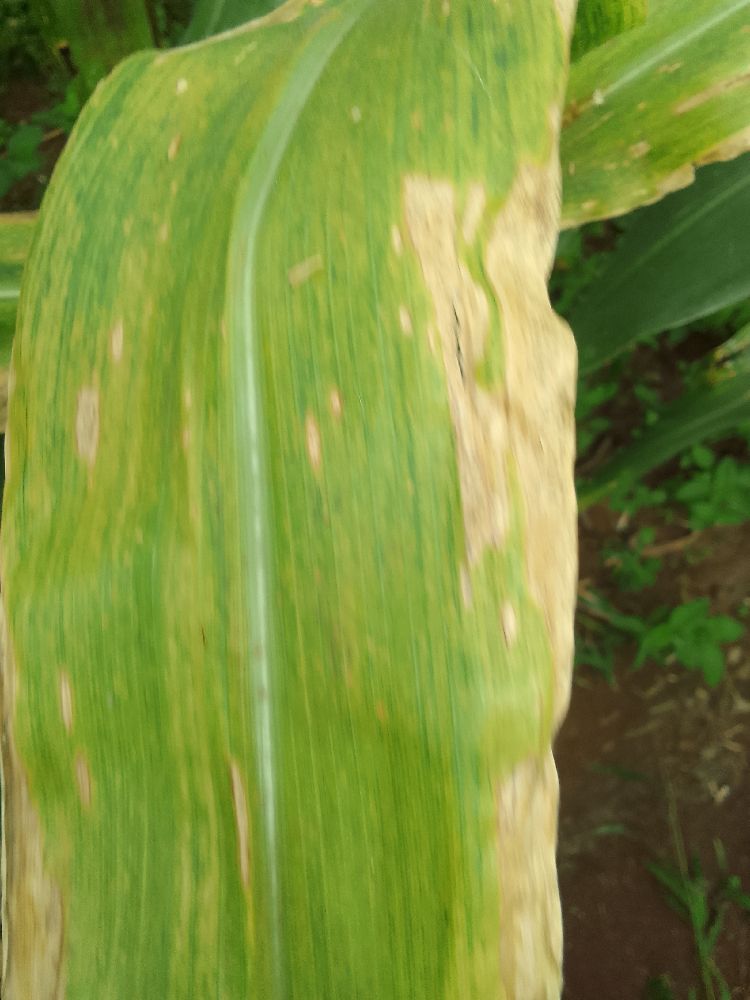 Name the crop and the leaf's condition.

maize, maize lethal necrosis
